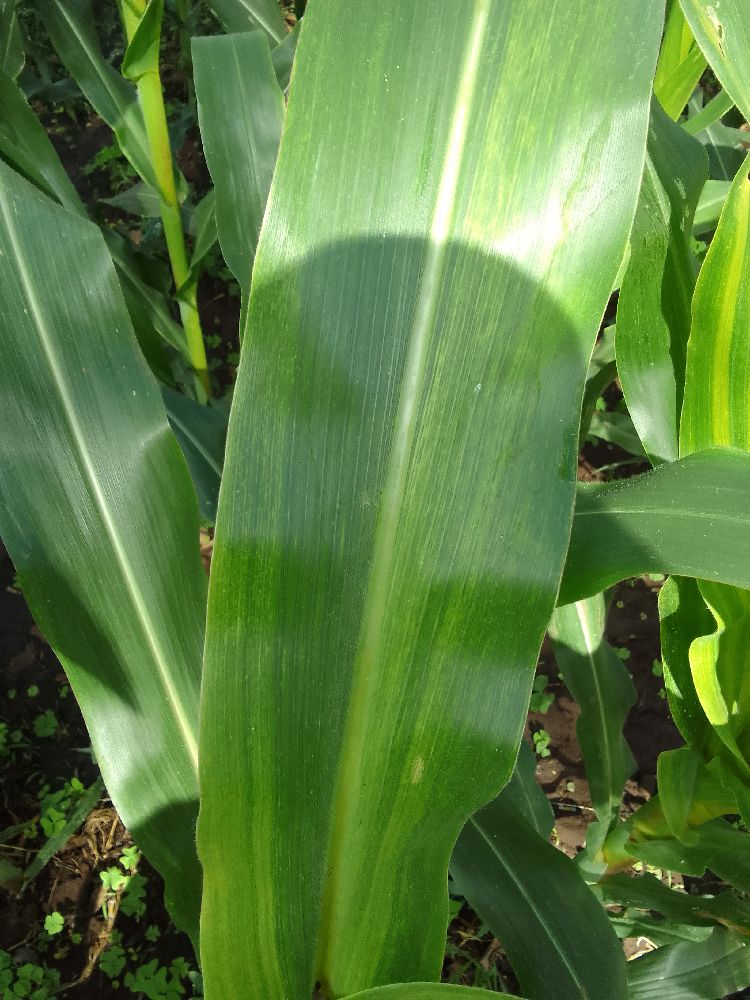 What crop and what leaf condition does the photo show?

maize, maize lethal necrosis
